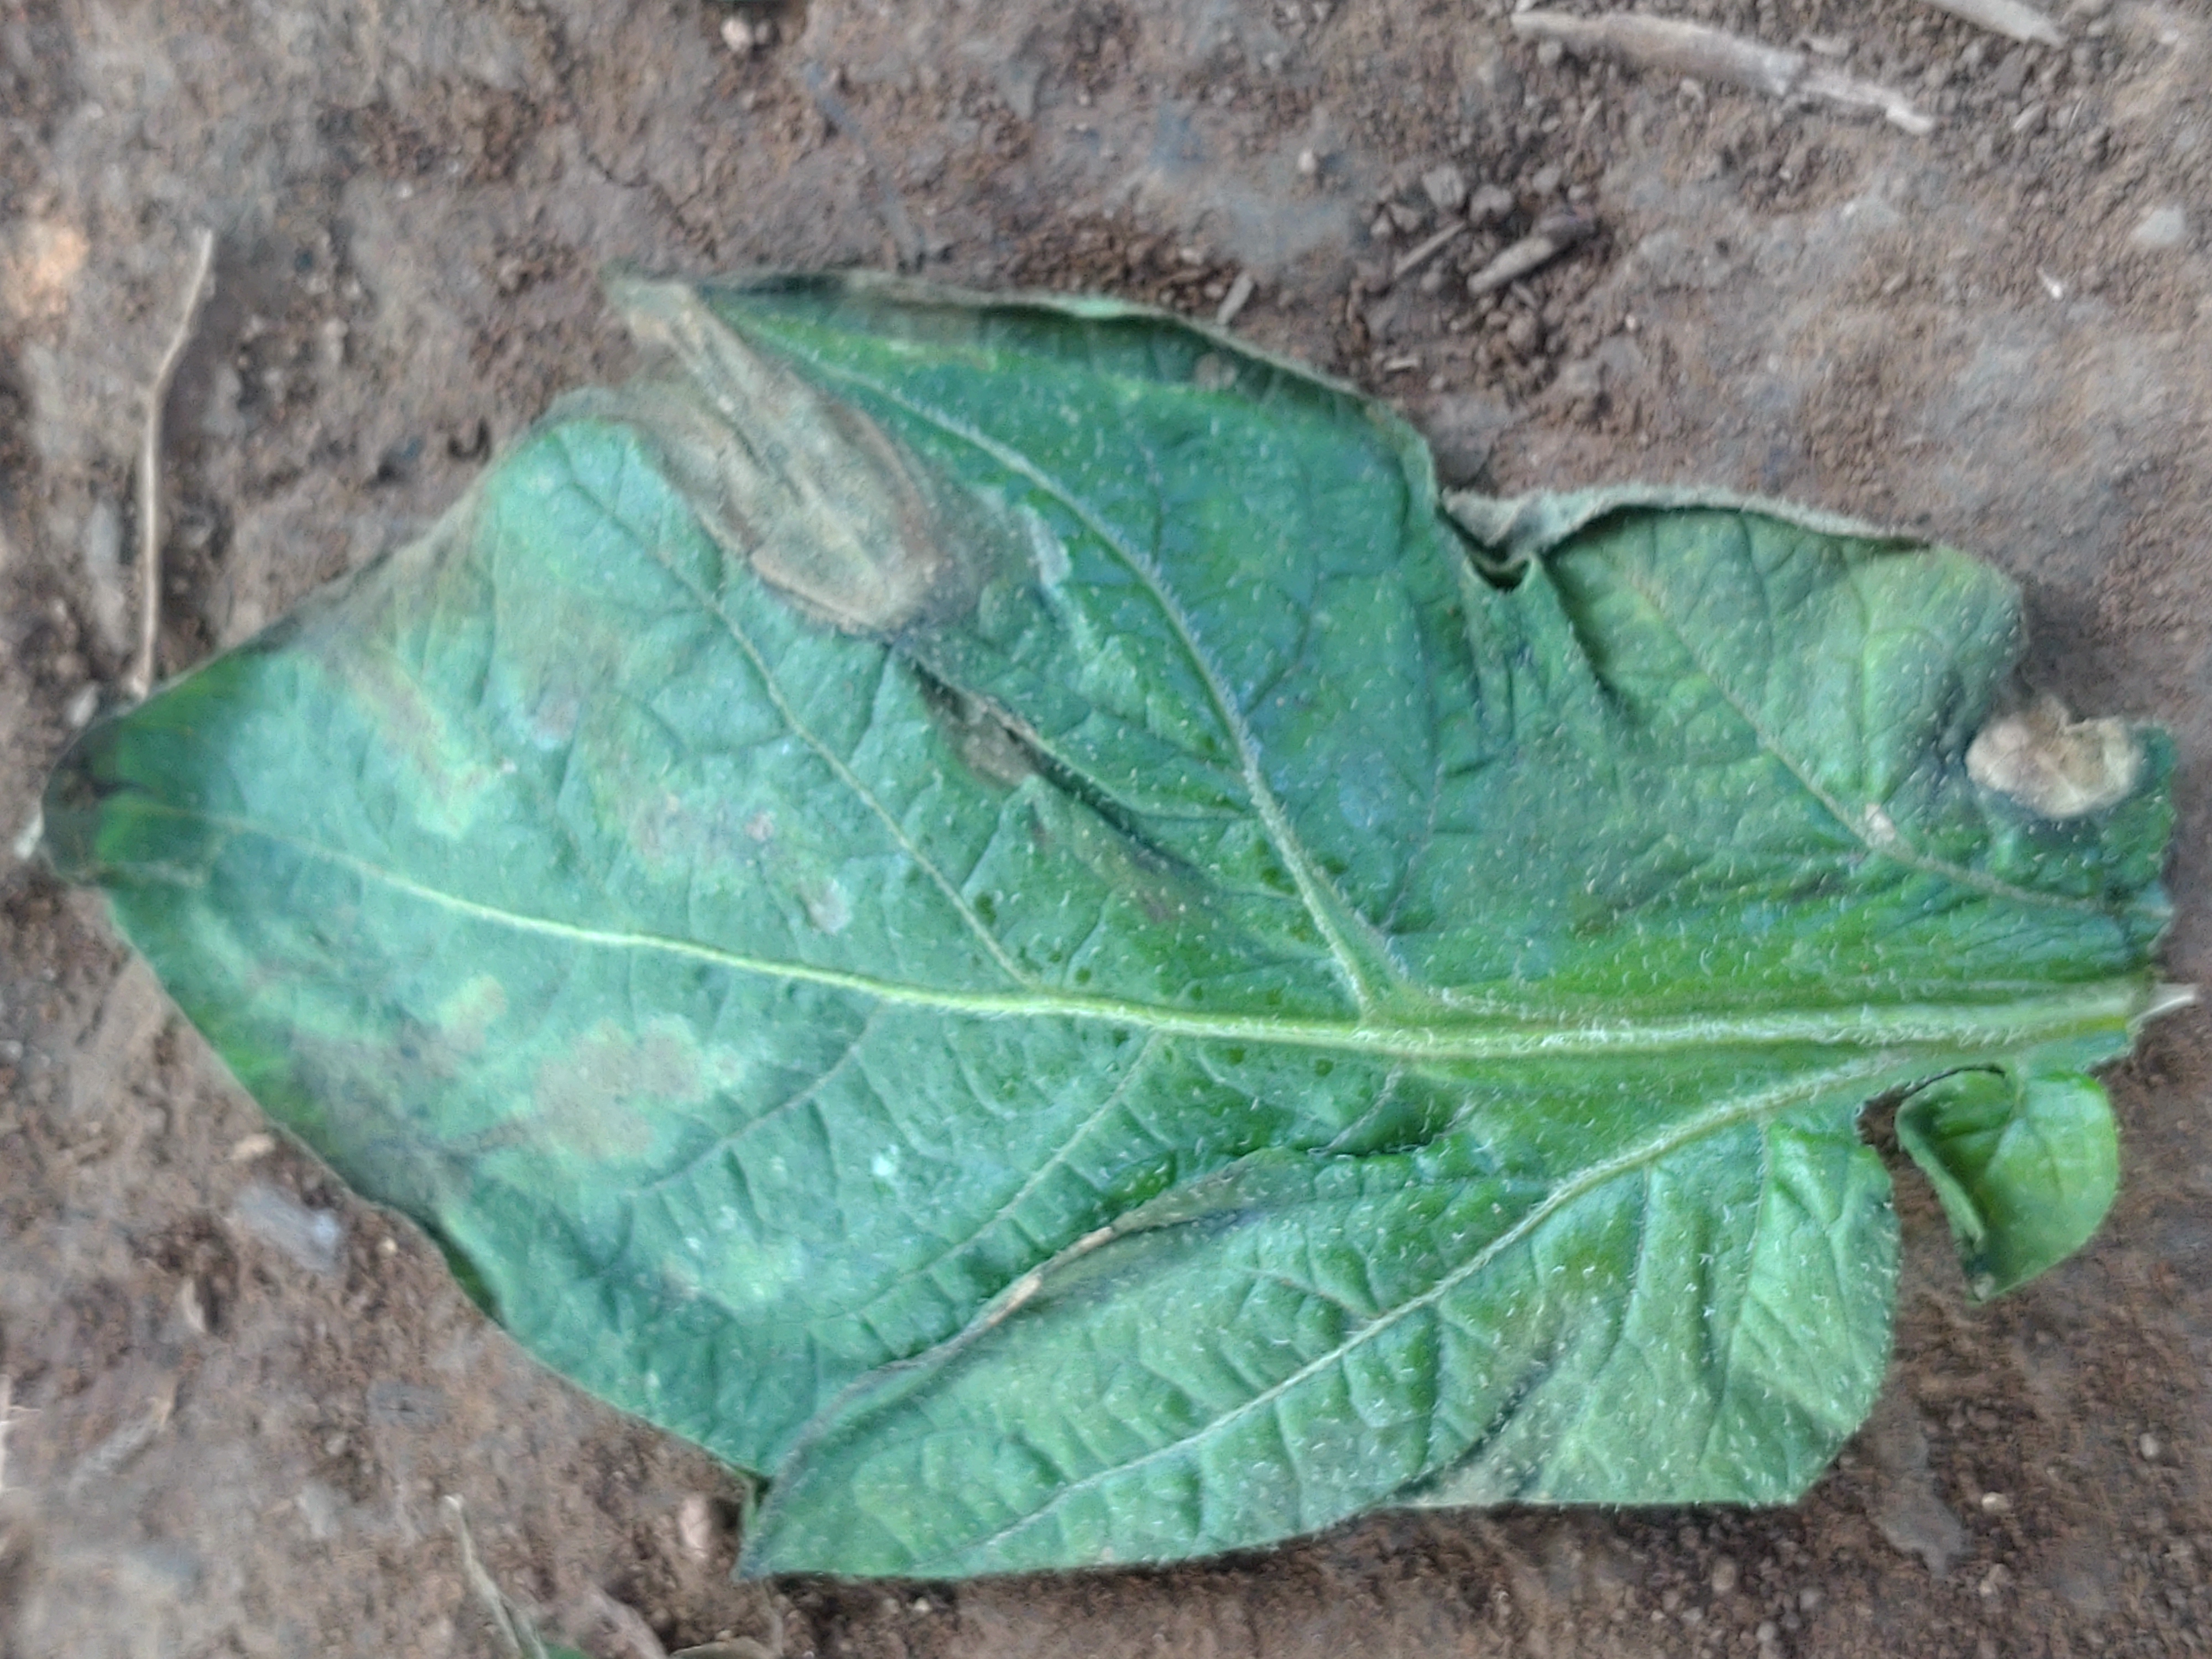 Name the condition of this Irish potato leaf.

early blight
